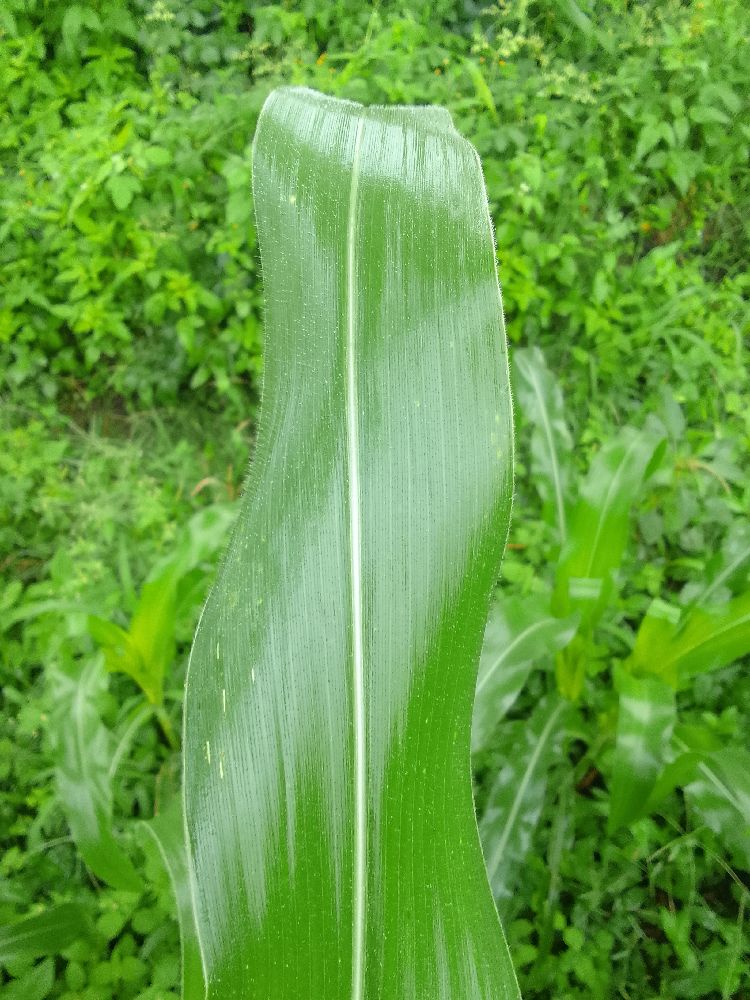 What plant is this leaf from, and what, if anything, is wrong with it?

maize, healthy
